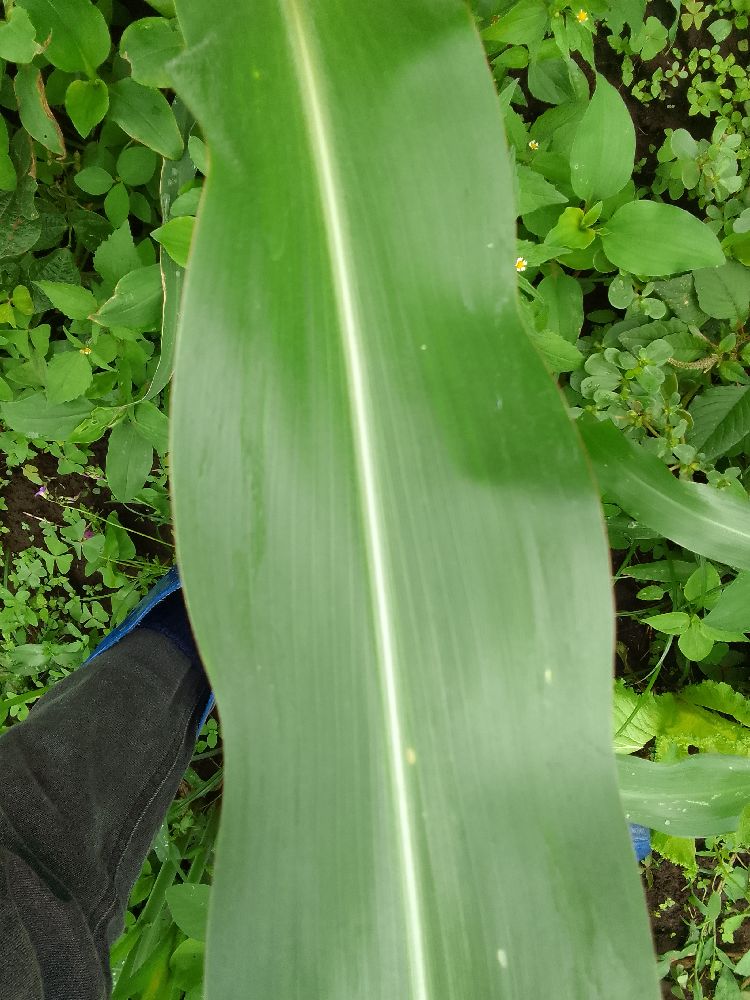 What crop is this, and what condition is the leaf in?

maize, healthy
